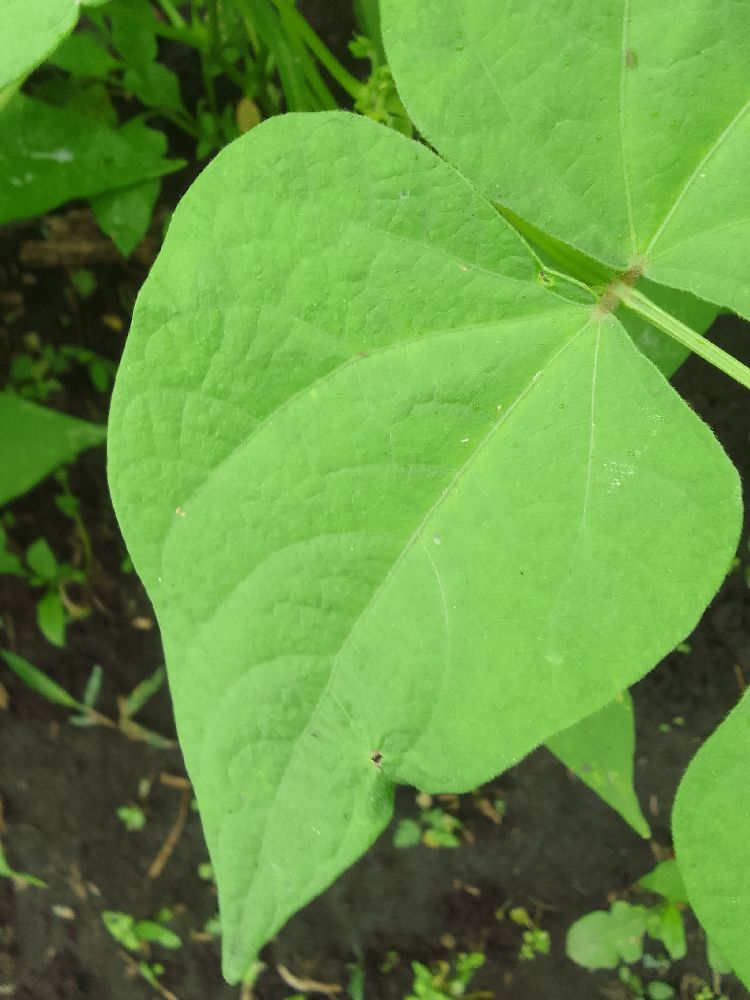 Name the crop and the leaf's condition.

common bean, healthy
